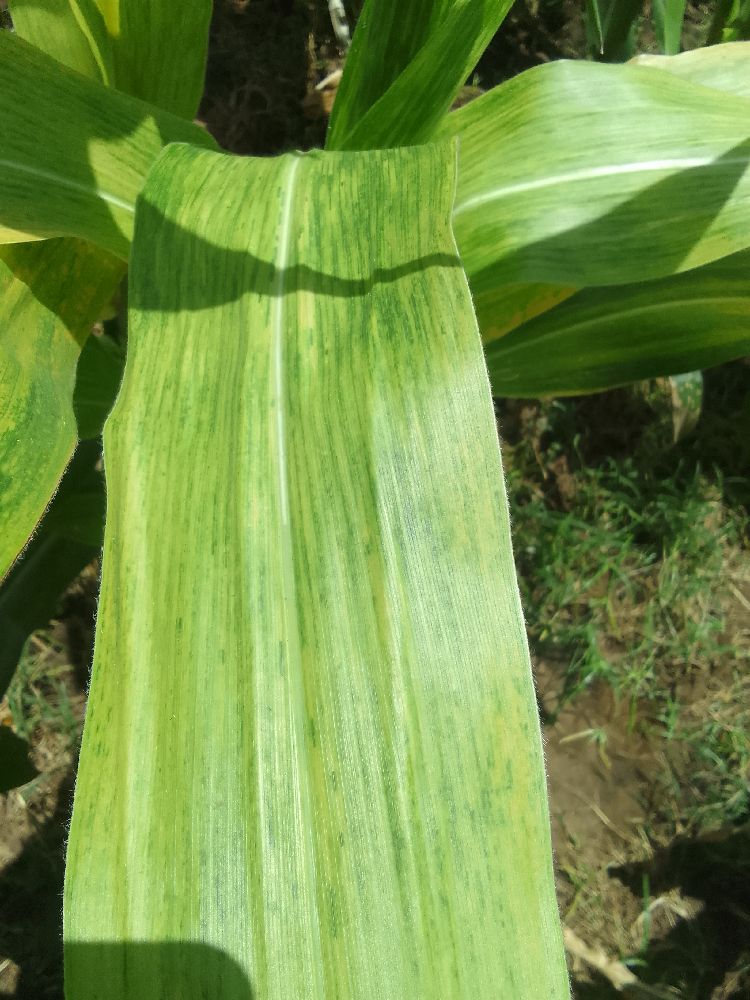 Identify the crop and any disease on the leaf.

maize, maize lethal necrosis
